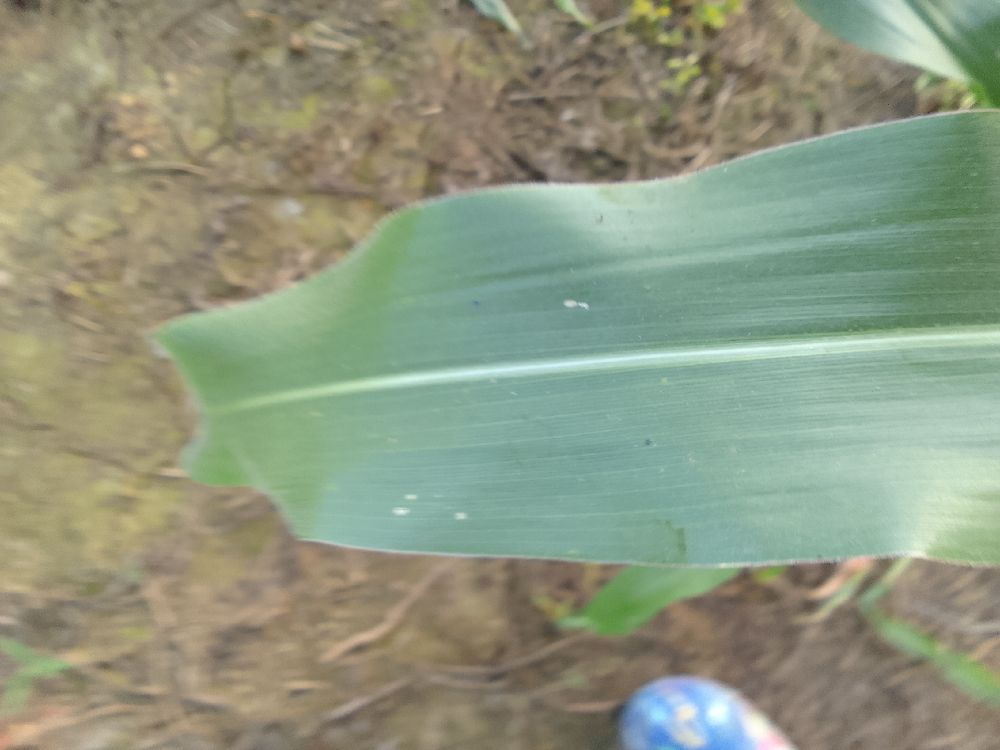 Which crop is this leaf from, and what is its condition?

maize, healthy
